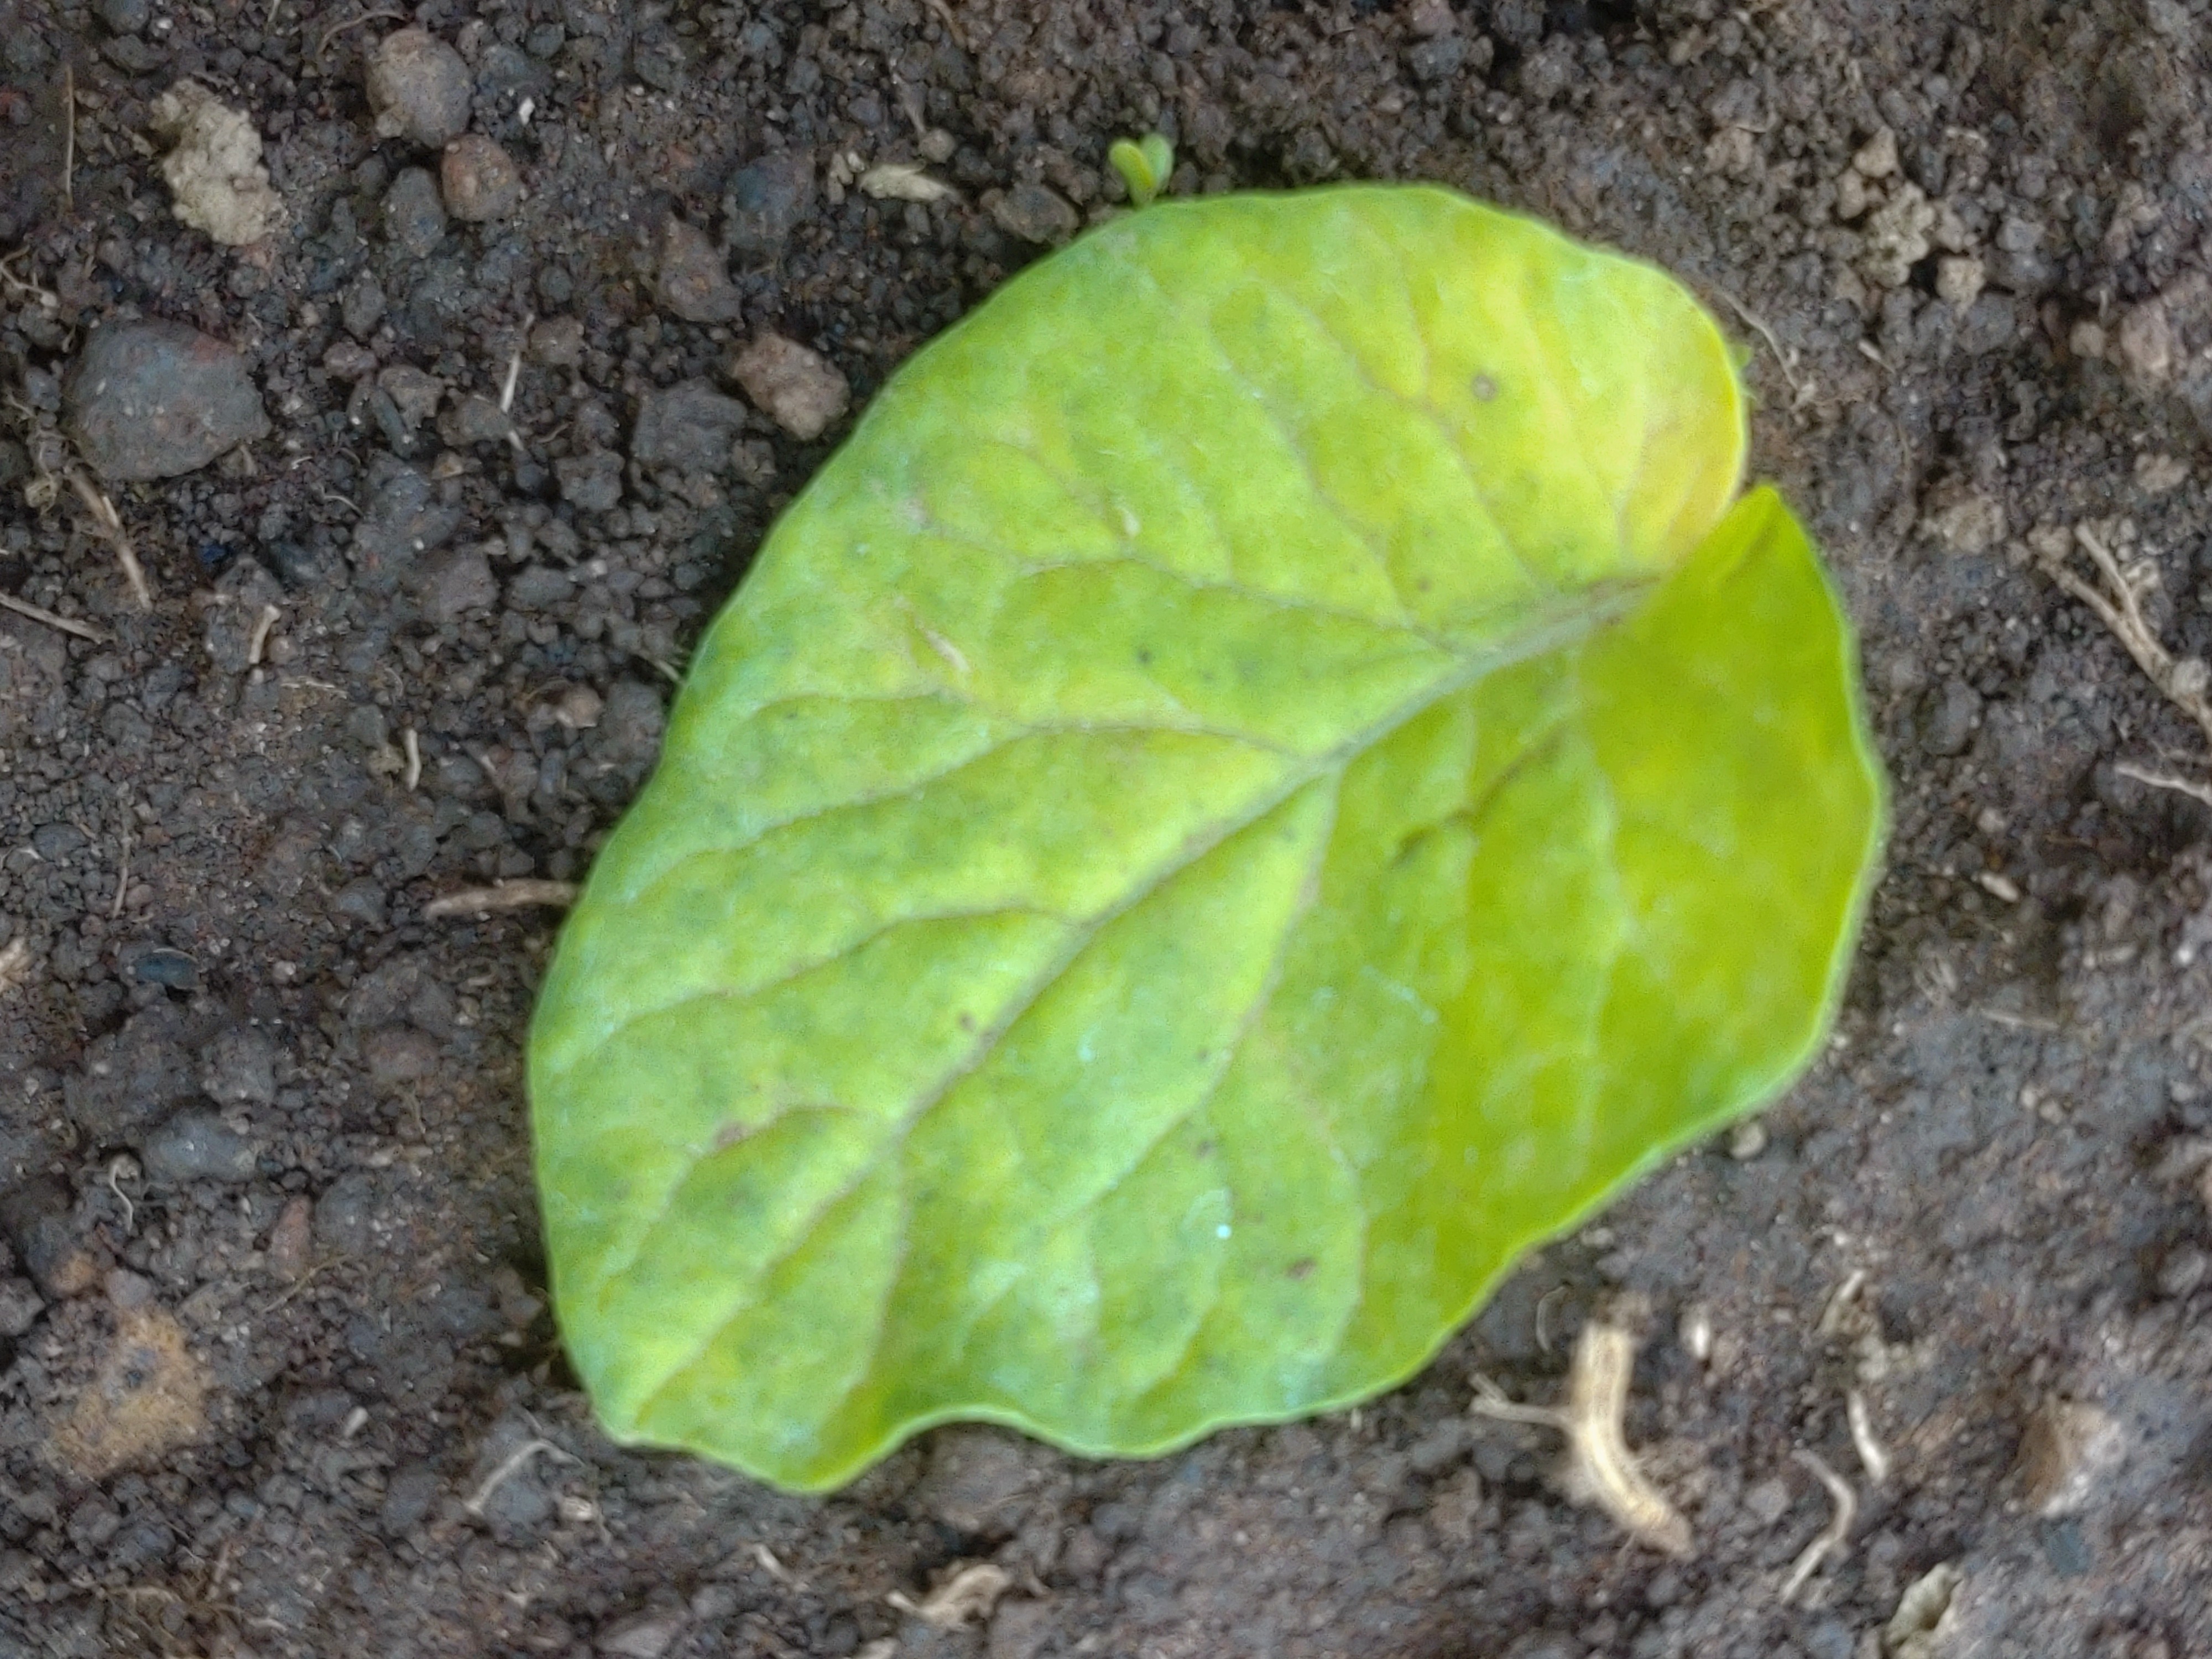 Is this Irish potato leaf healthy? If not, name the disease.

late blight
